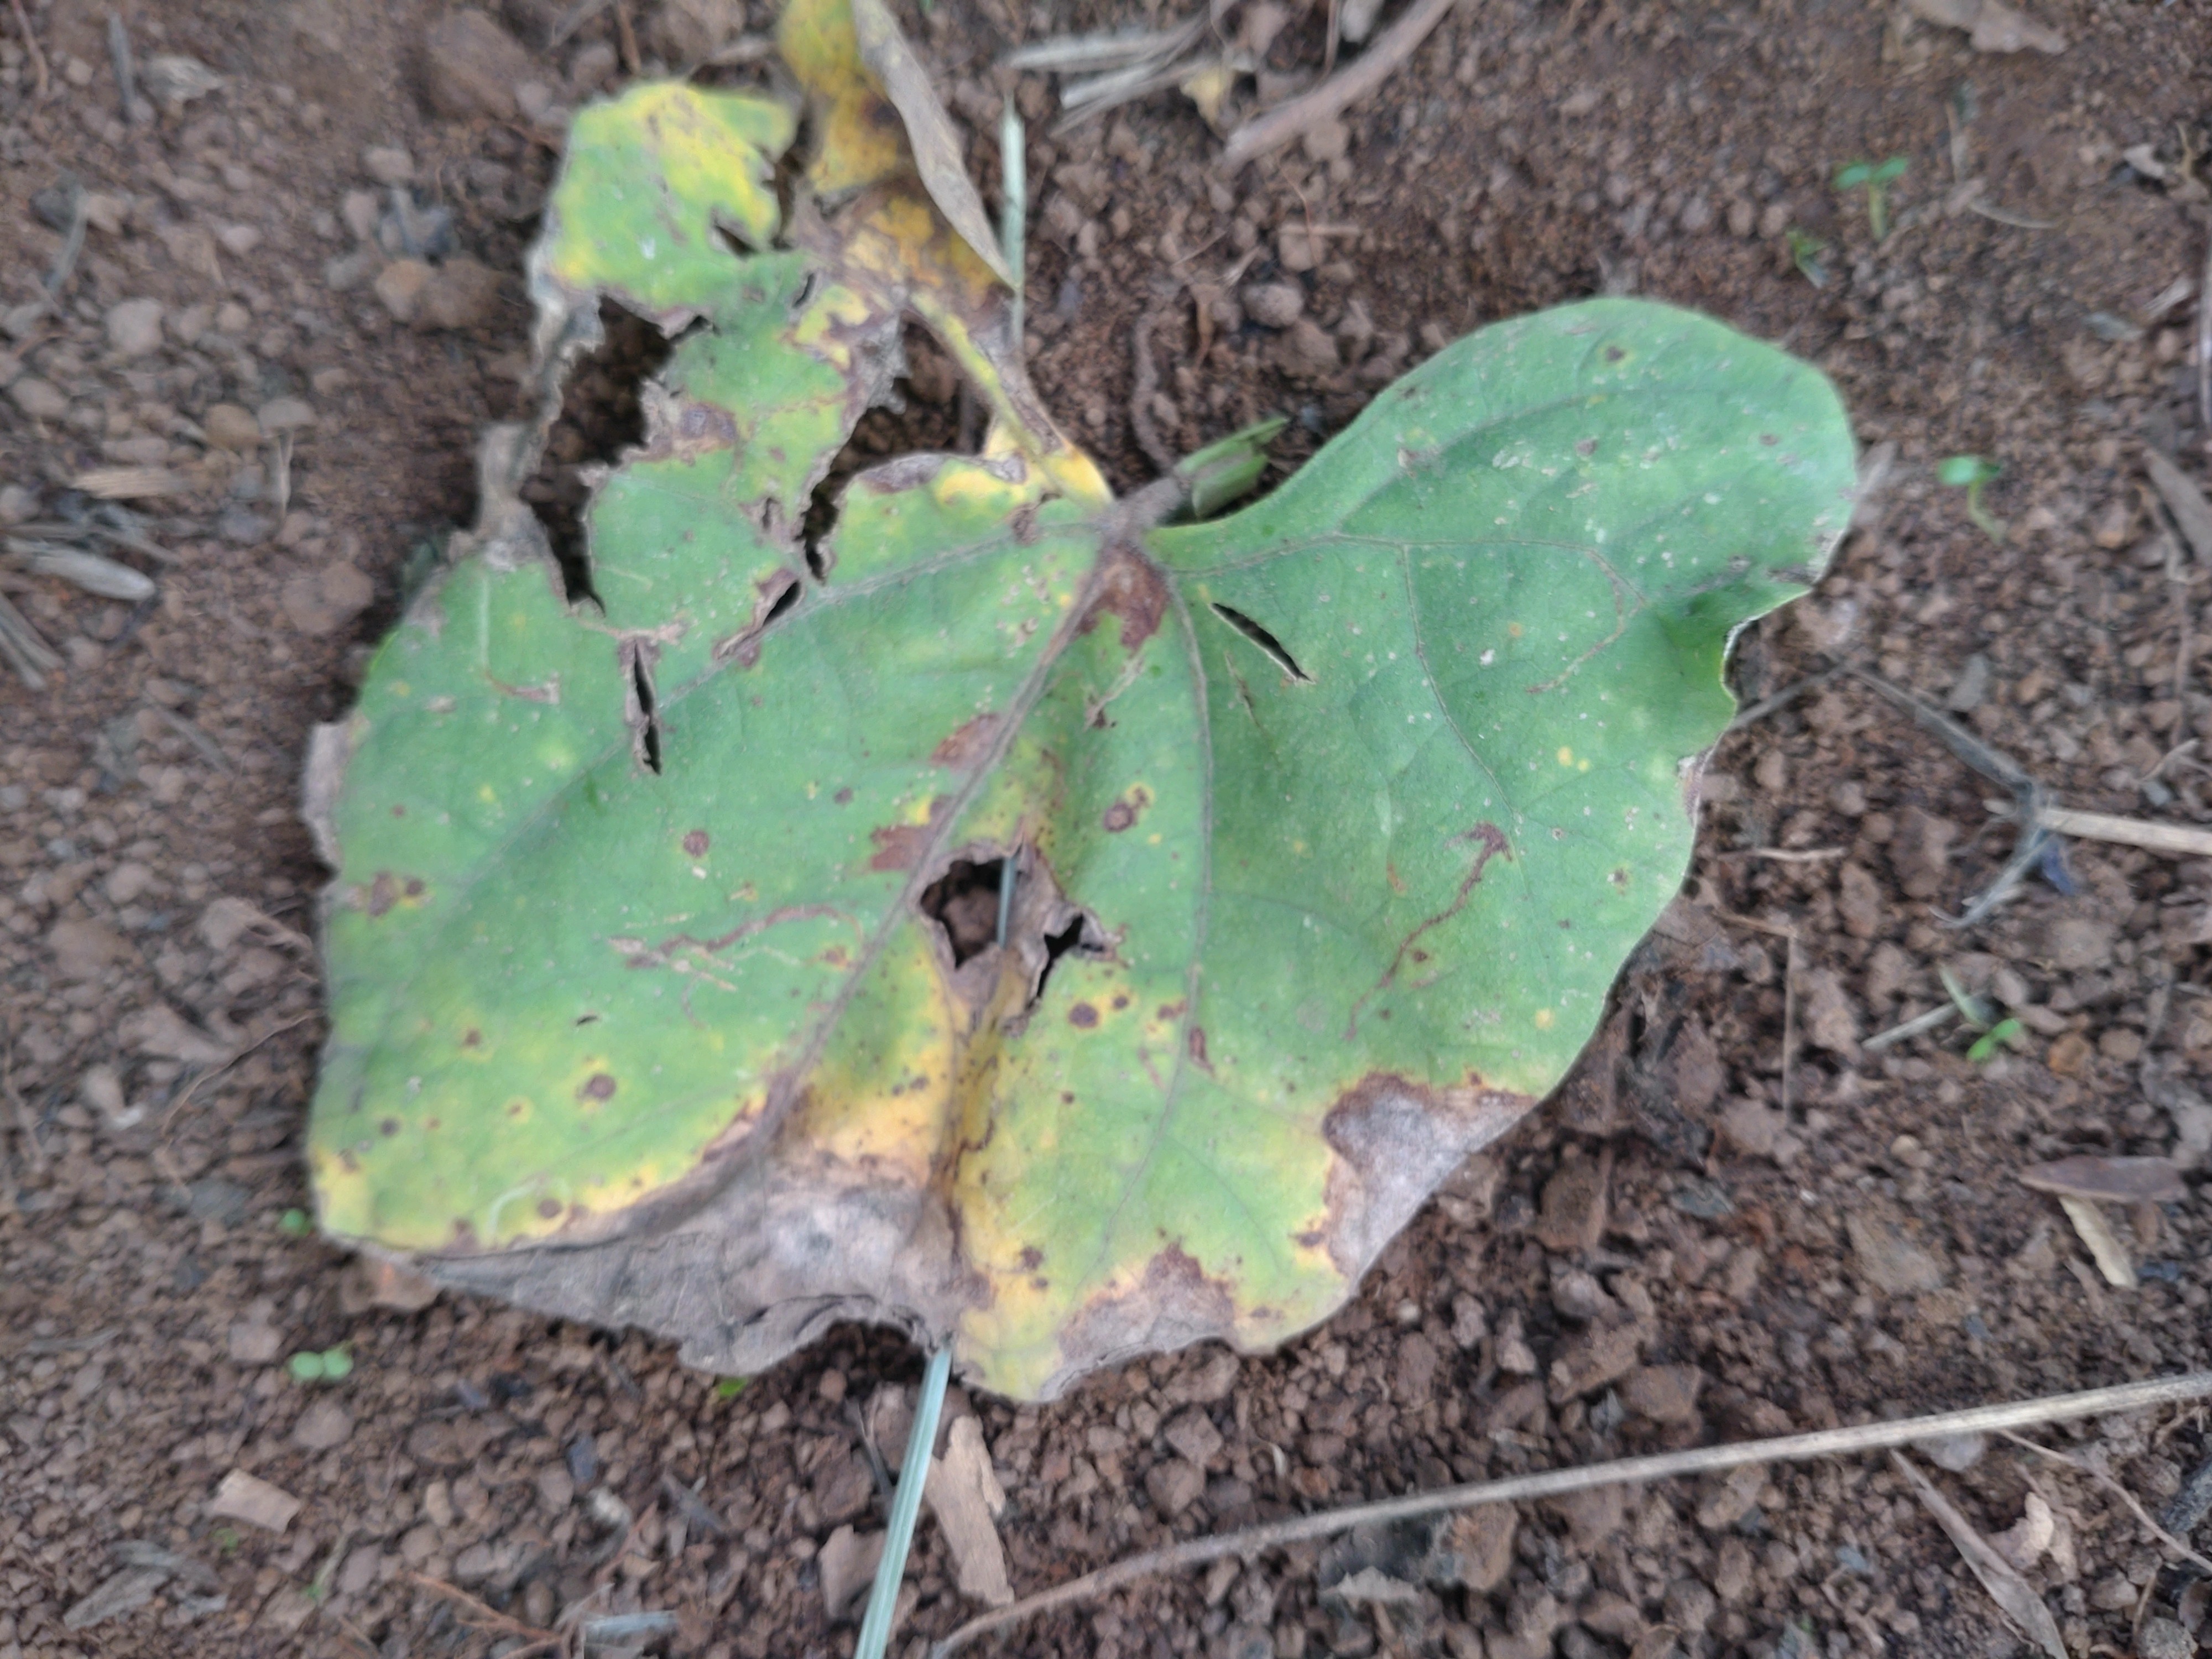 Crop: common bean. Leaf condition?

rust
